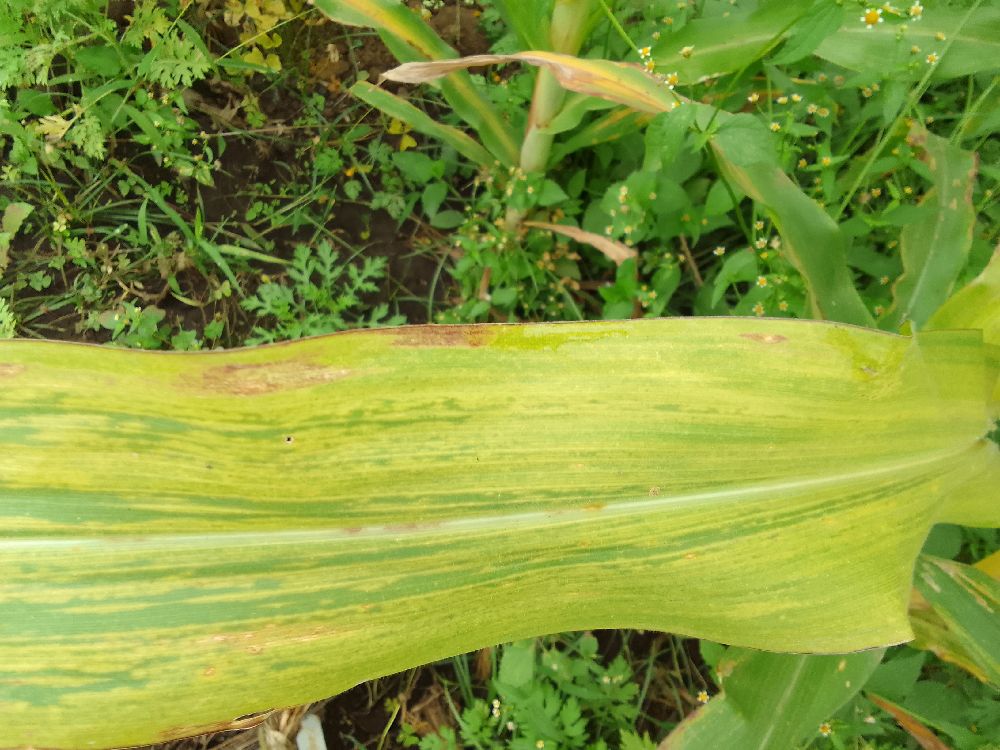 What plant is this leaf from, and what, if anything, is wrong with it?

maize, maize lethal necrosis
